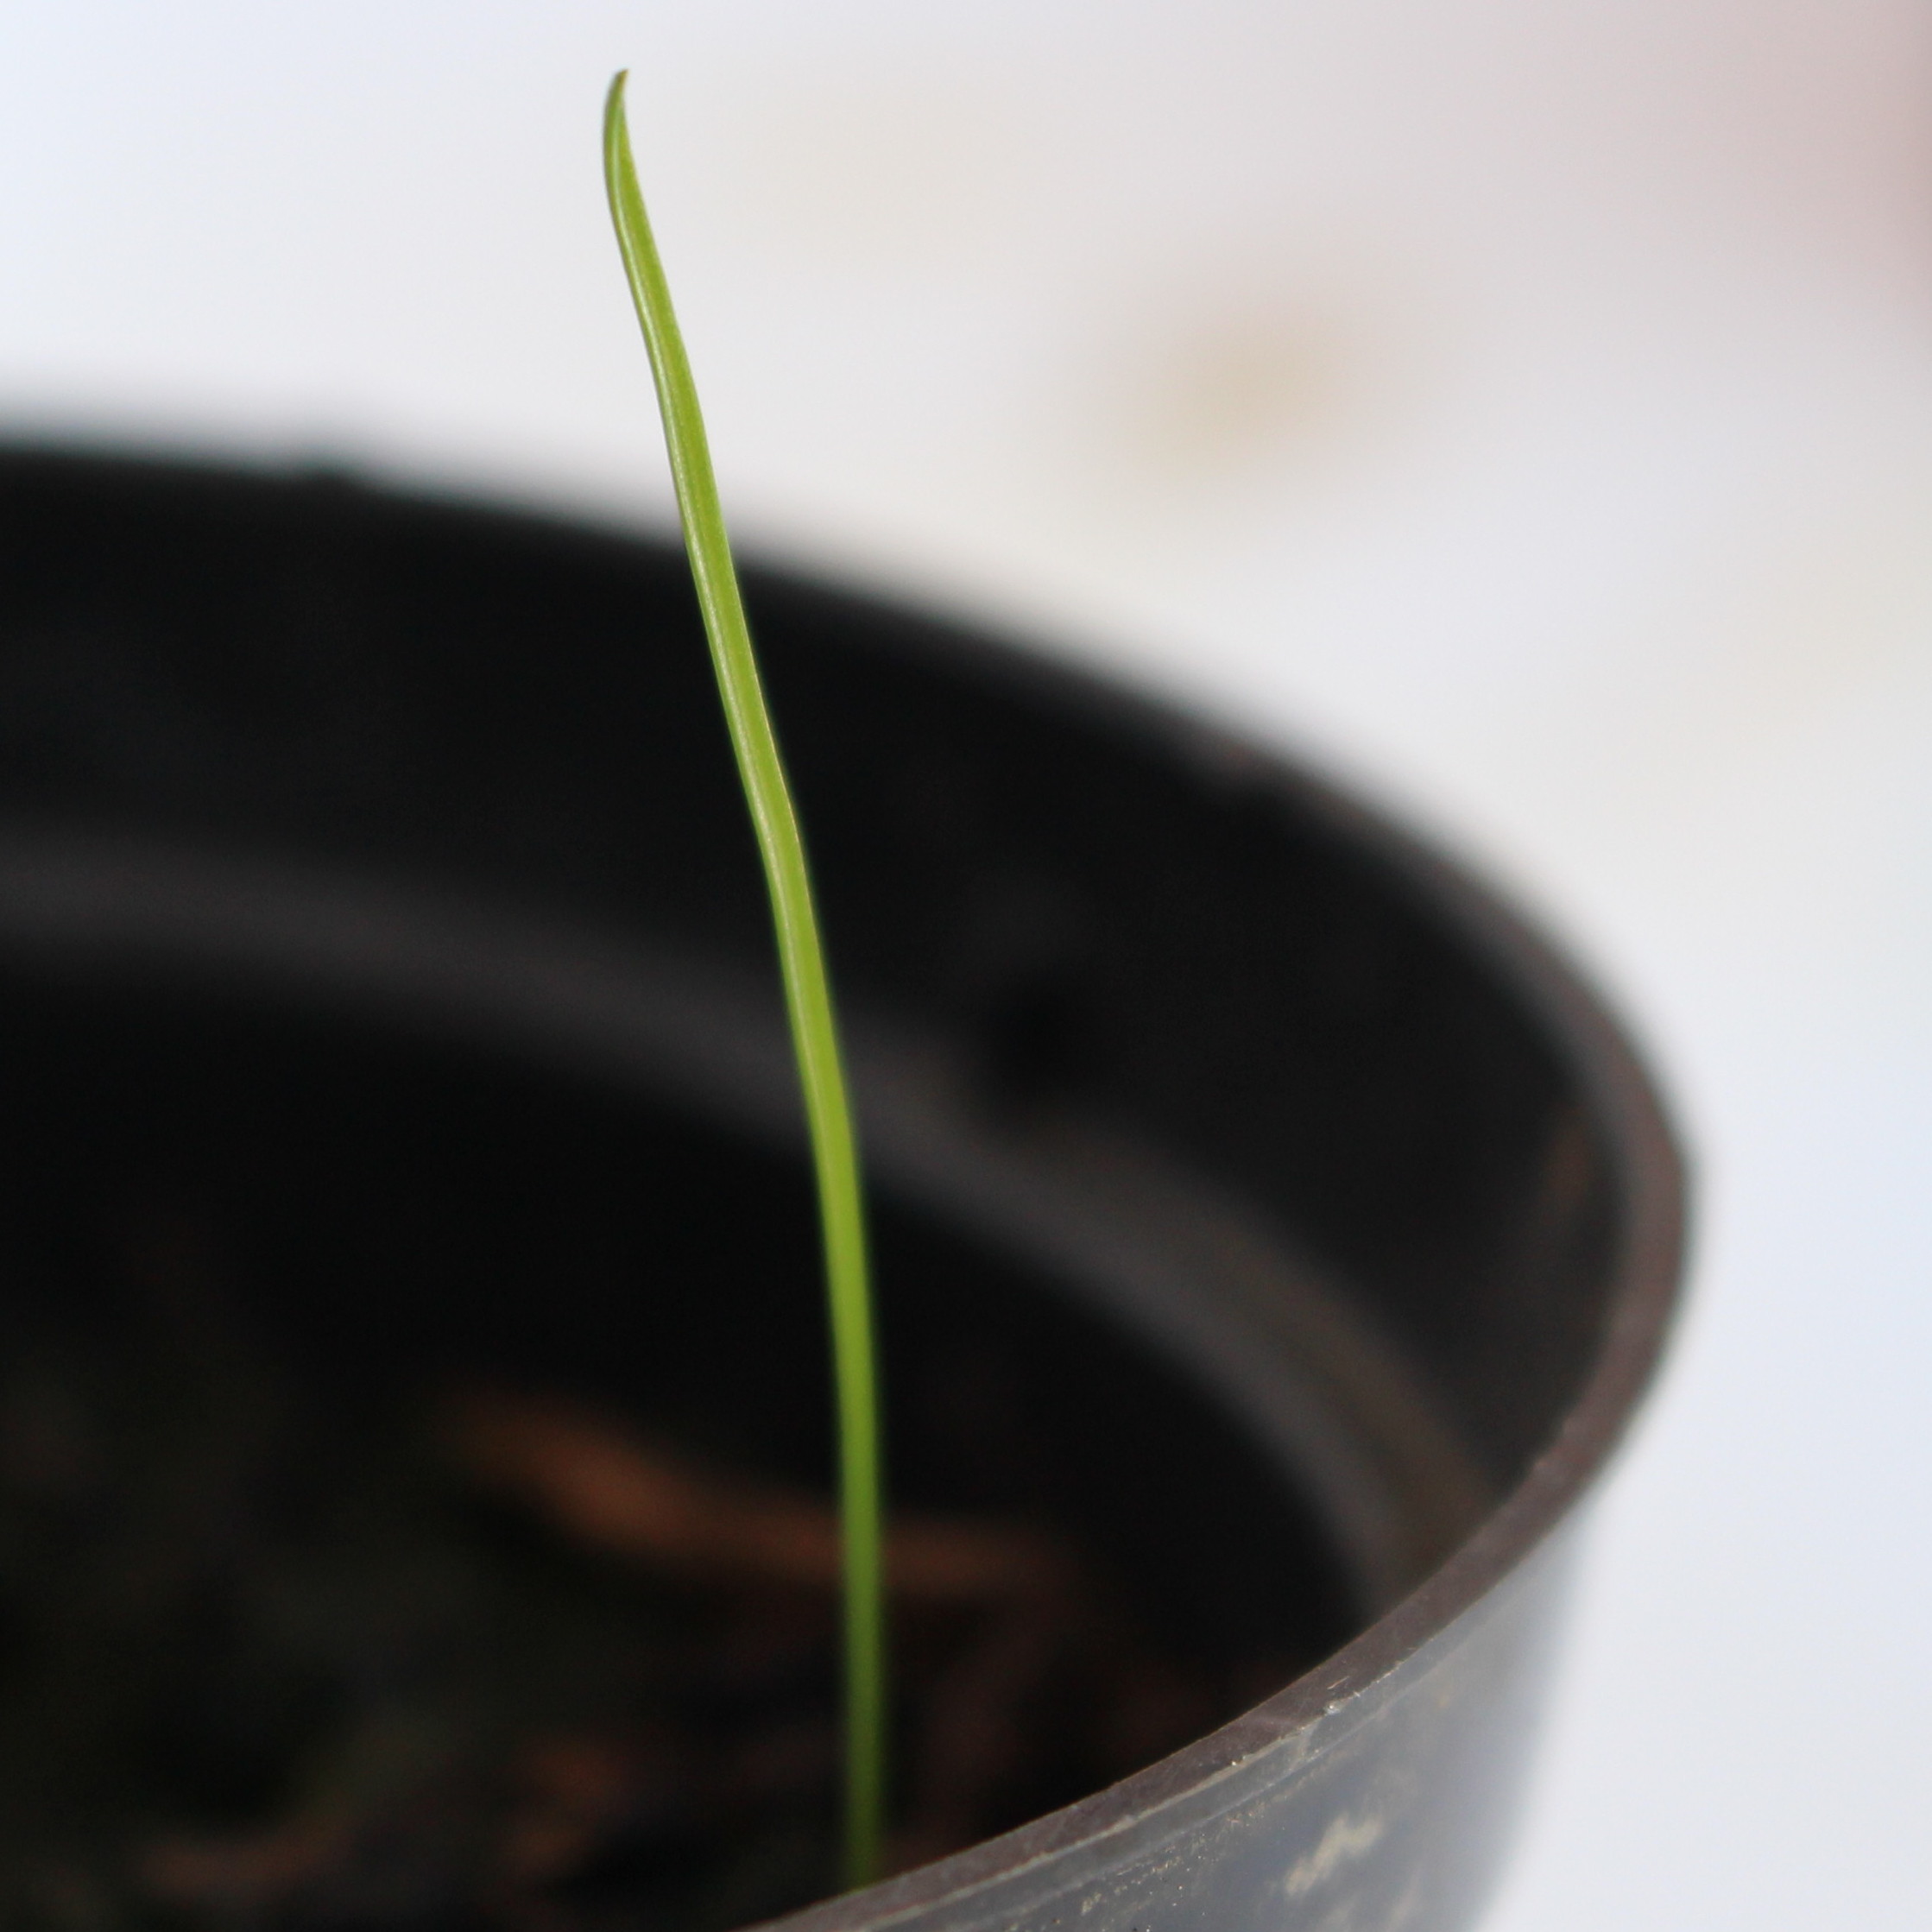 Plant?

Lolium multiflorum
